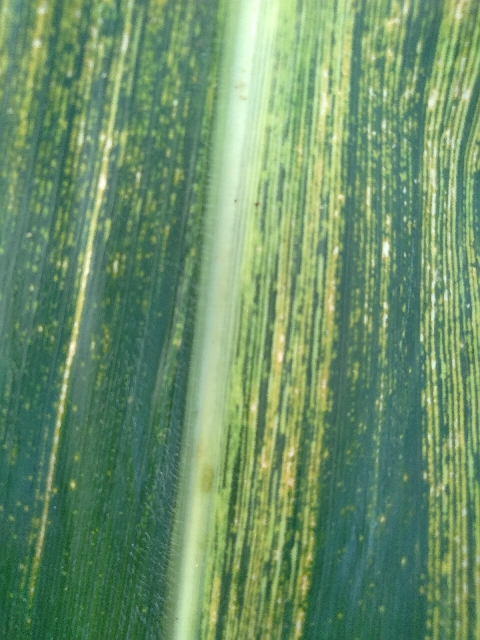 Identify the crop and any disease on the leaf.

maize, maize streak virus
